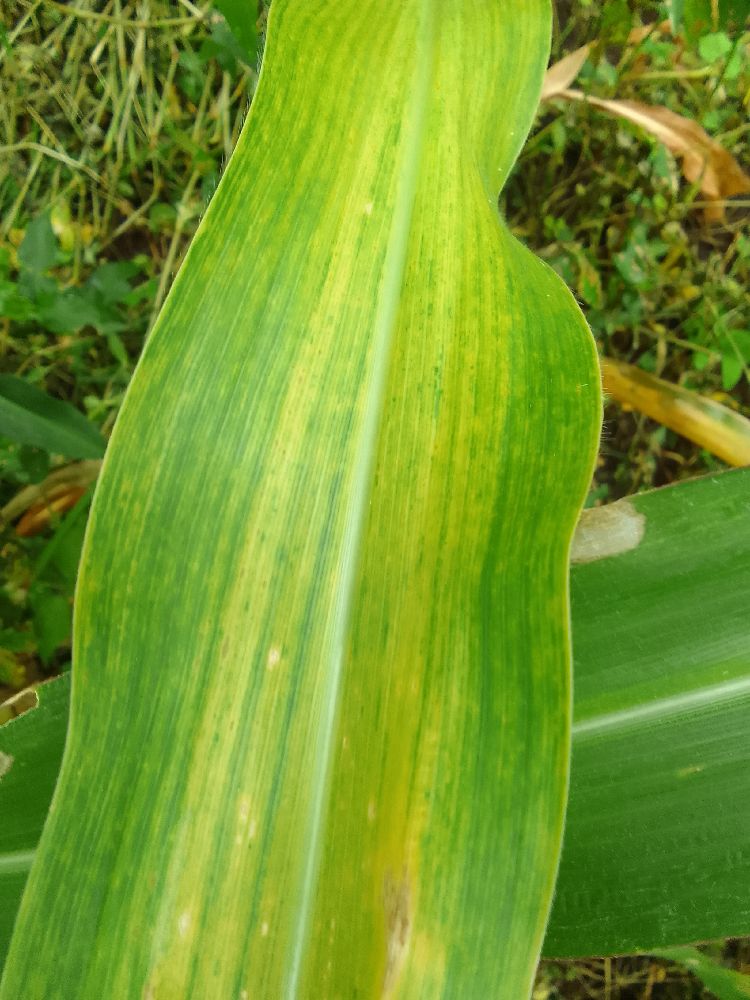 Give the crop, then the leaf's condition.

maize, maize lethal necrosis
